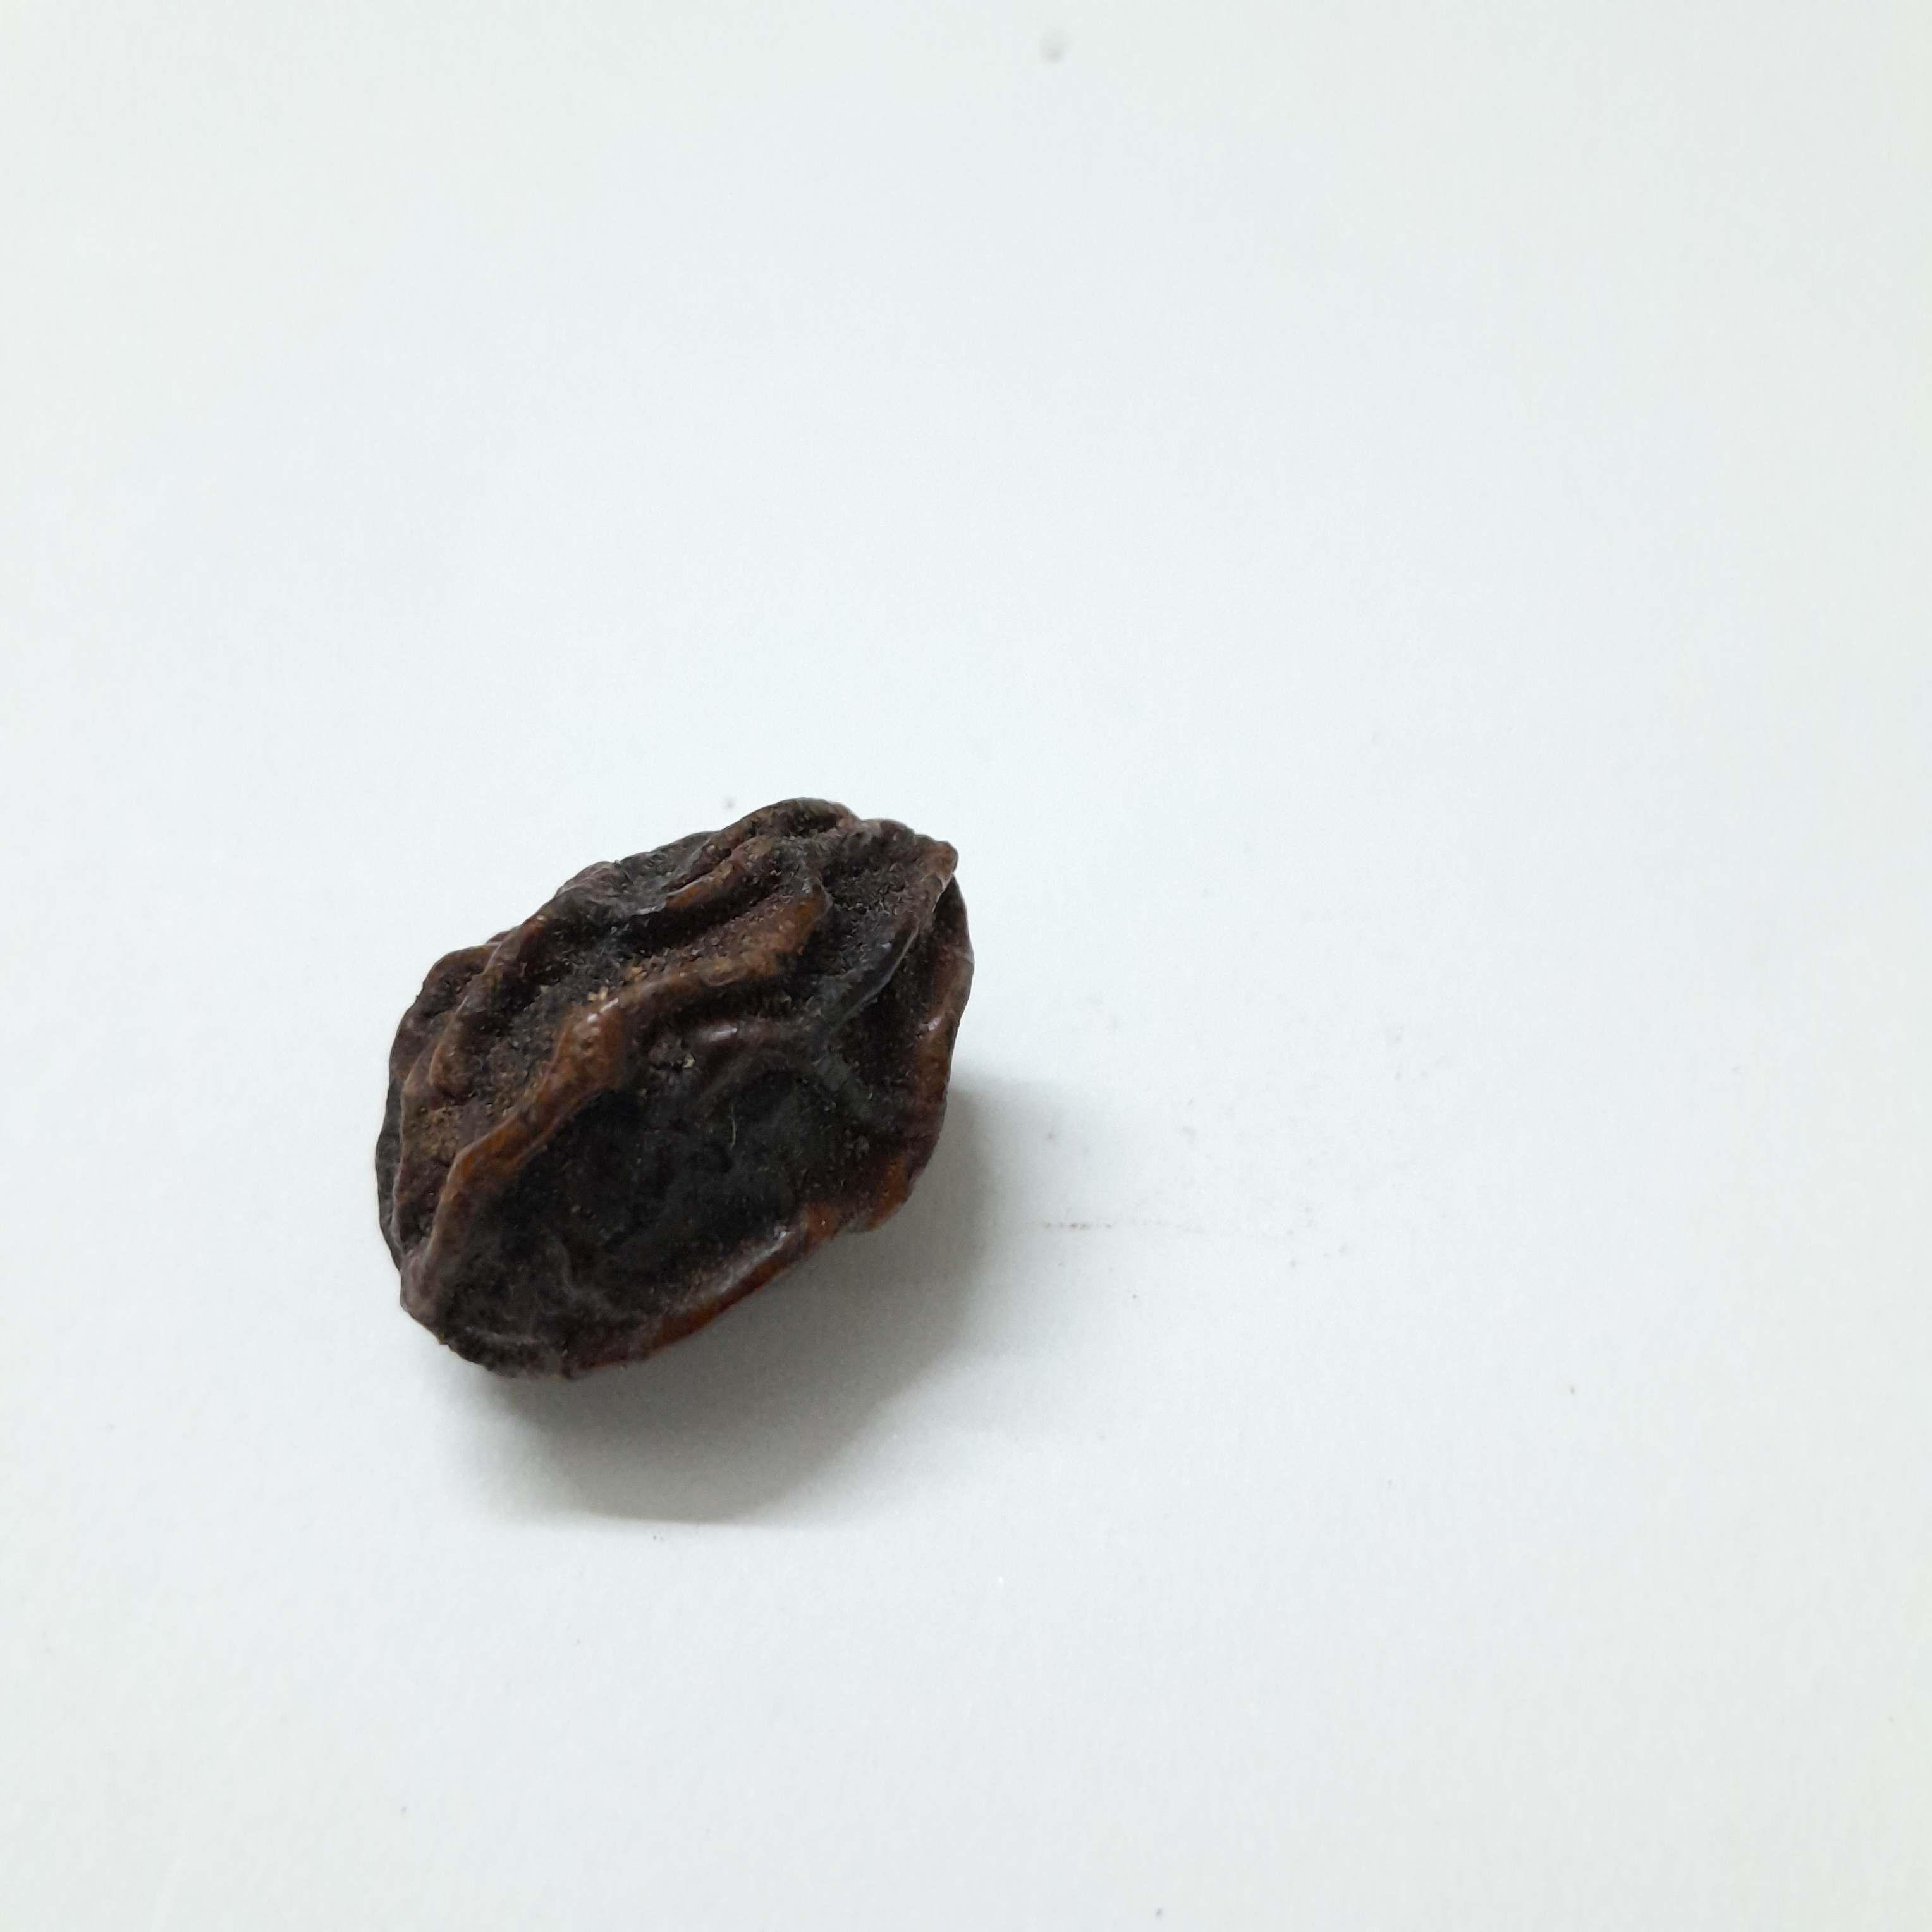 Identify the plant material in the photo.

kadukharik
